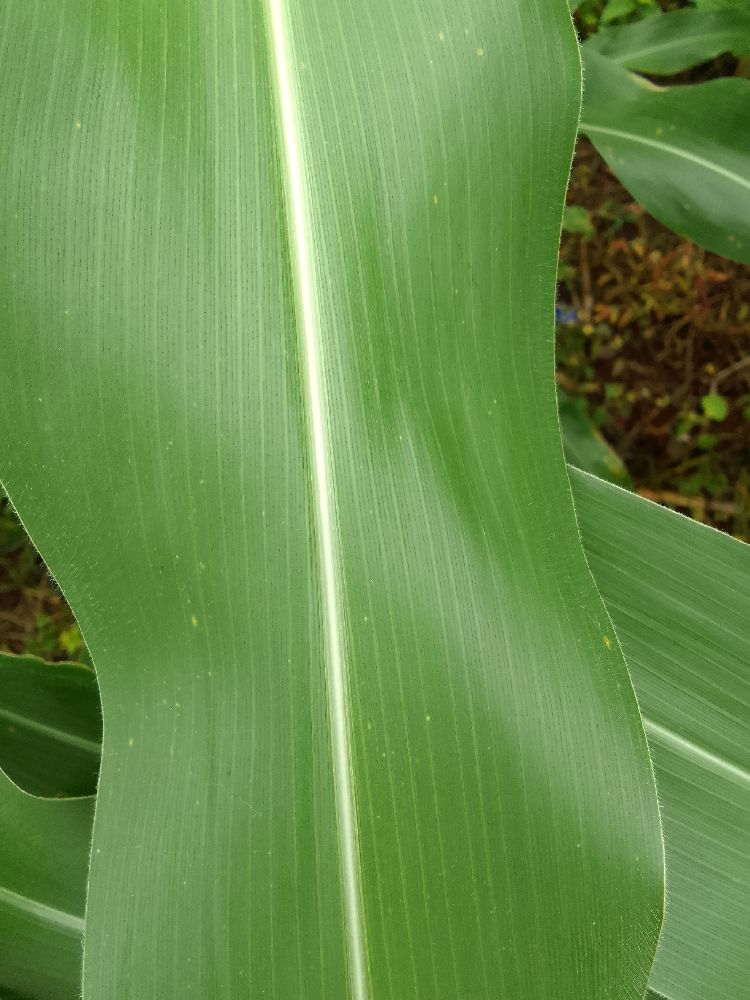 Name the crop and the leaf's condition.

maize, healthy
